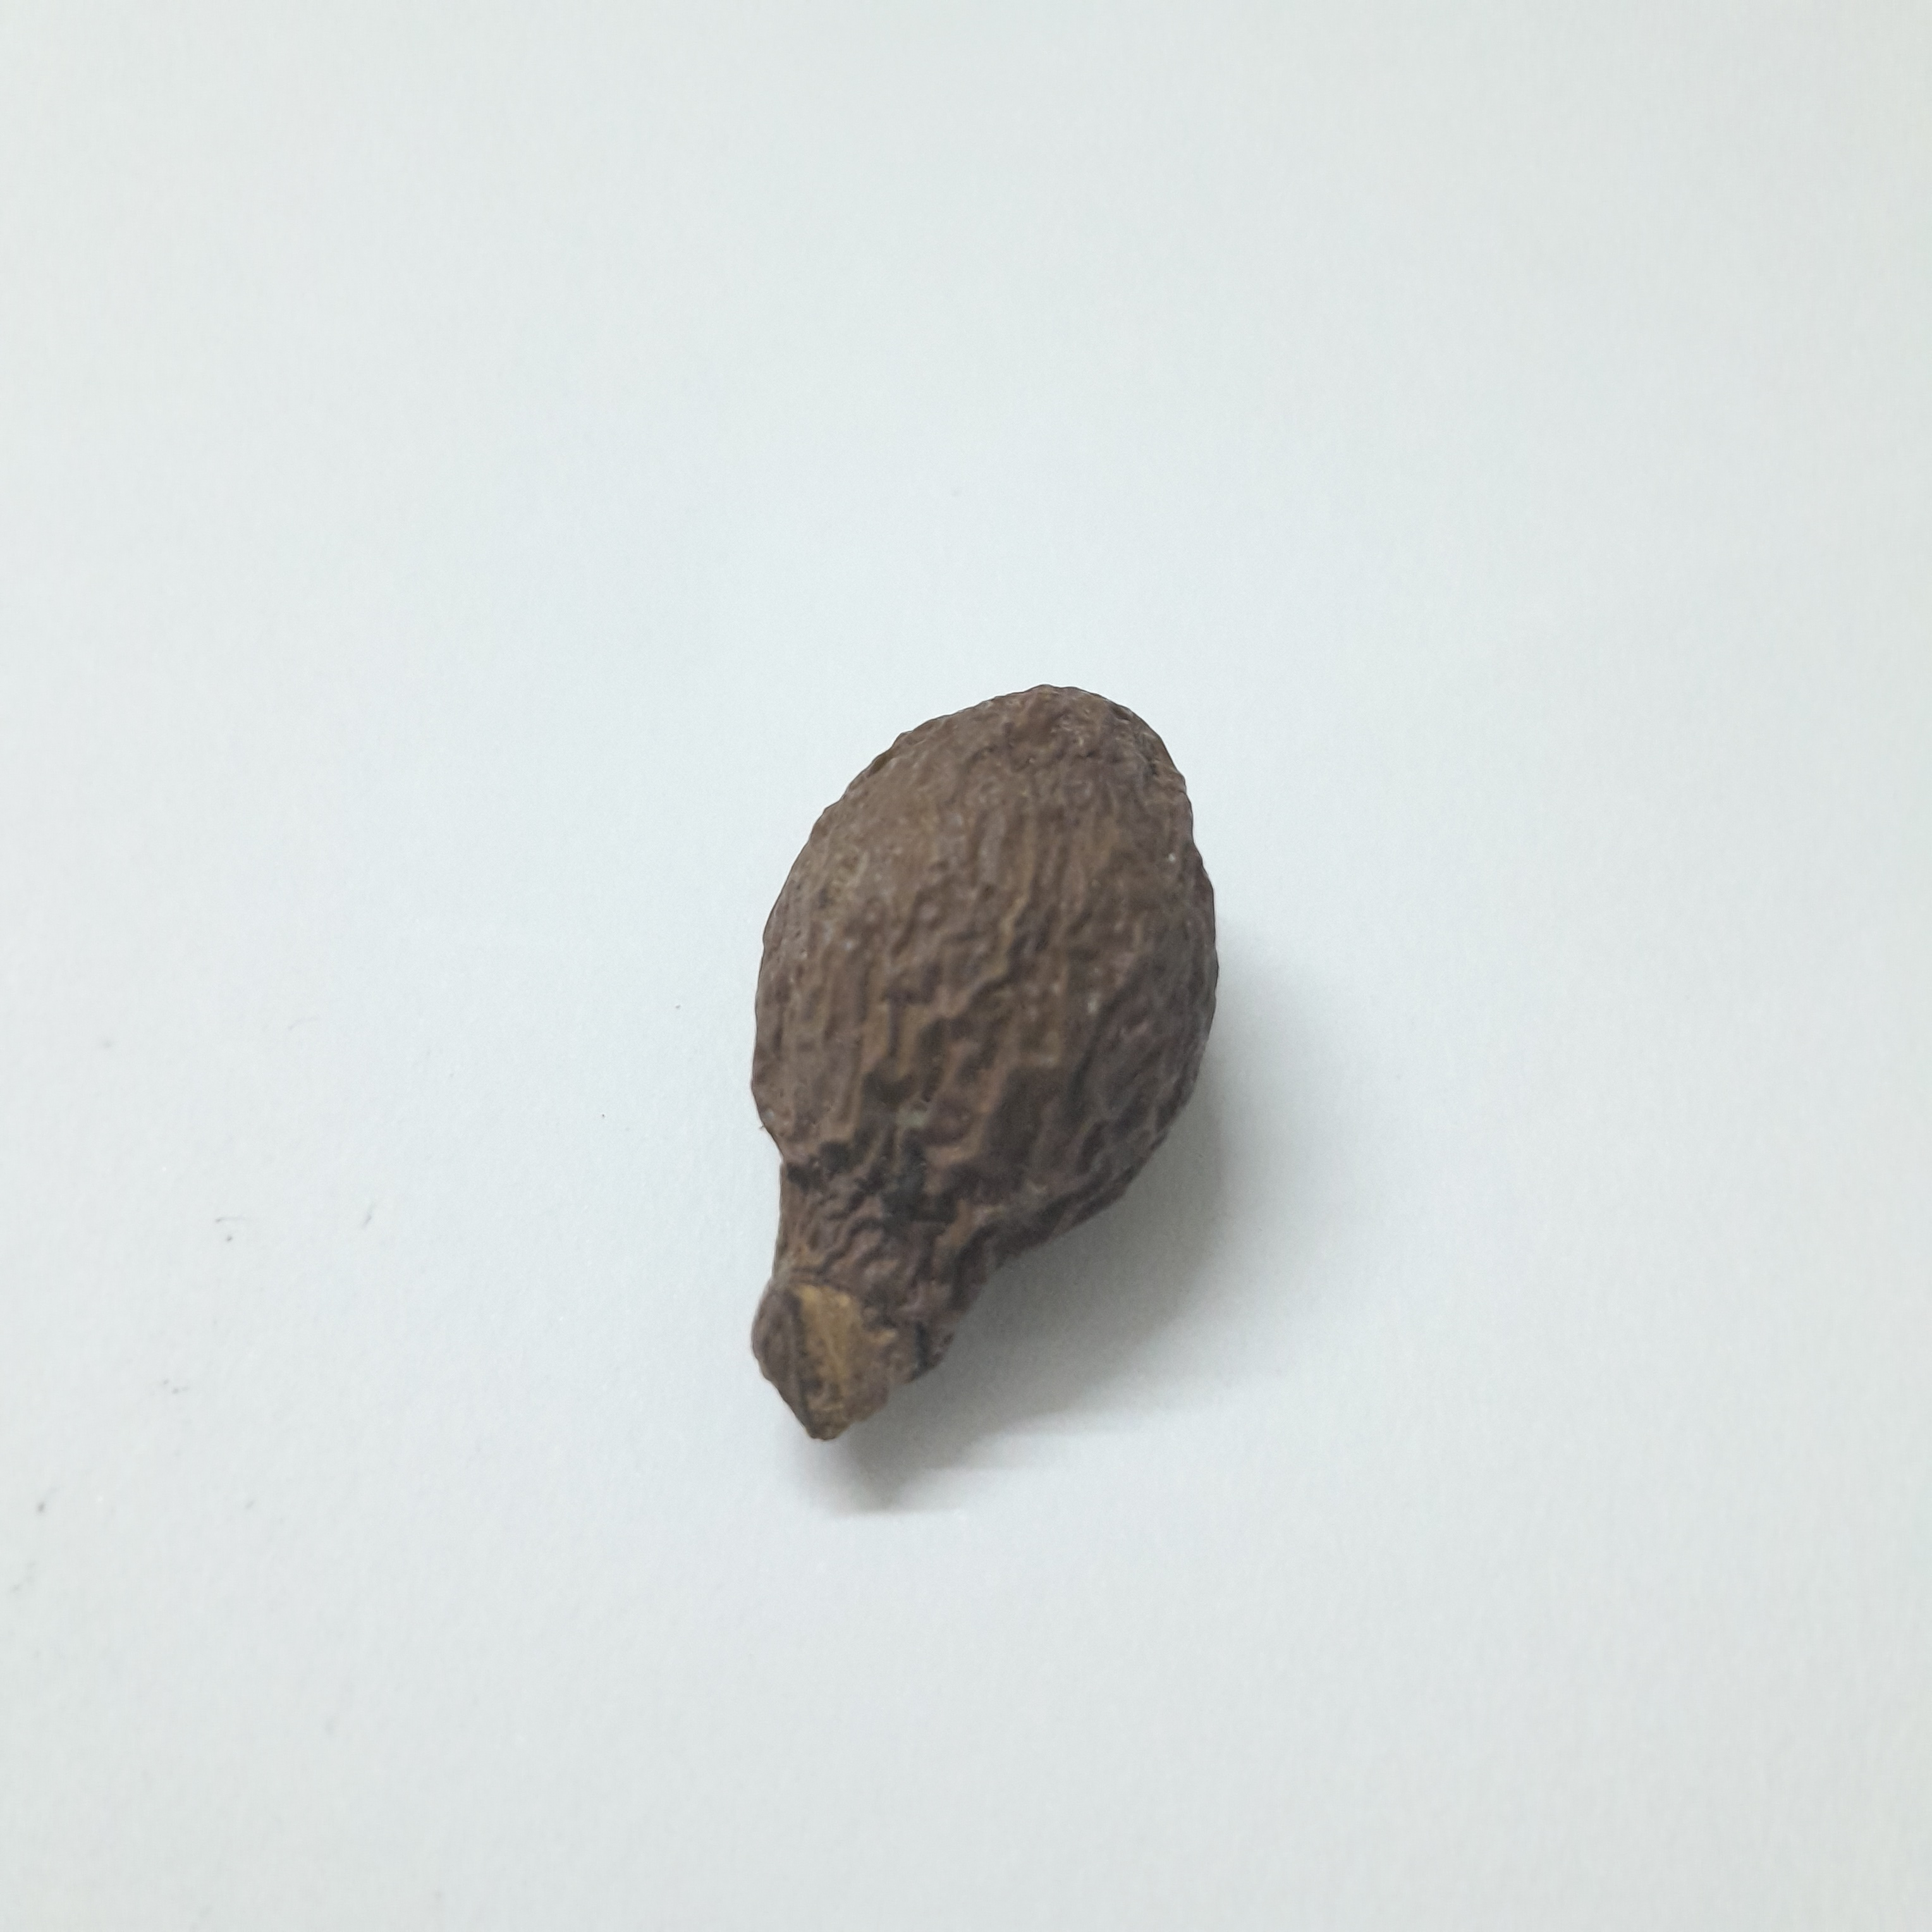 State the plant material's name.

niranjanphal
